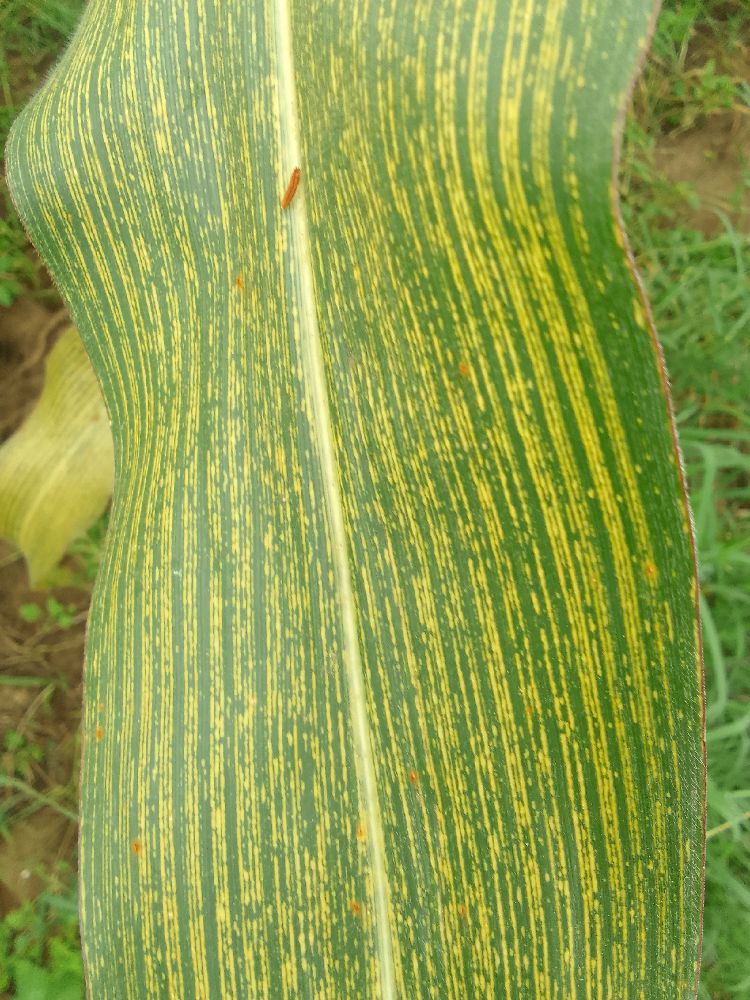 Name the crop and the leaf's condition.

maize, maize streak virus
